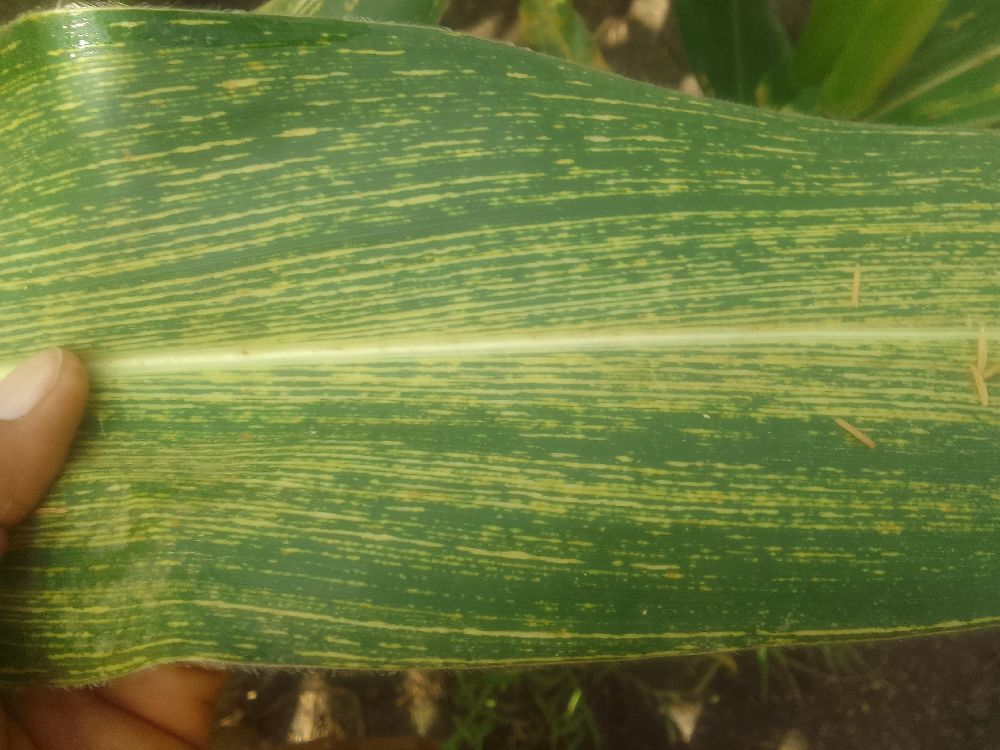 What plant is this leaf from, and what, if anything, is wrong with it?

maize, maize streak virus
